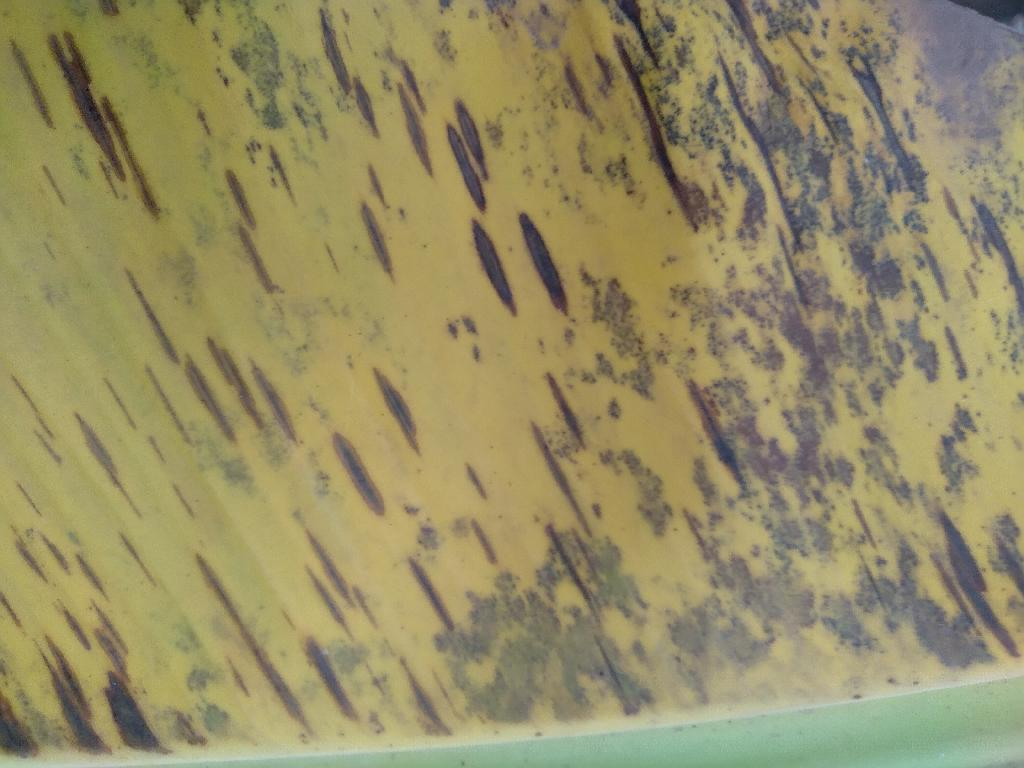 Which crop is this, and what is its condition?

banana, black sigatoka
